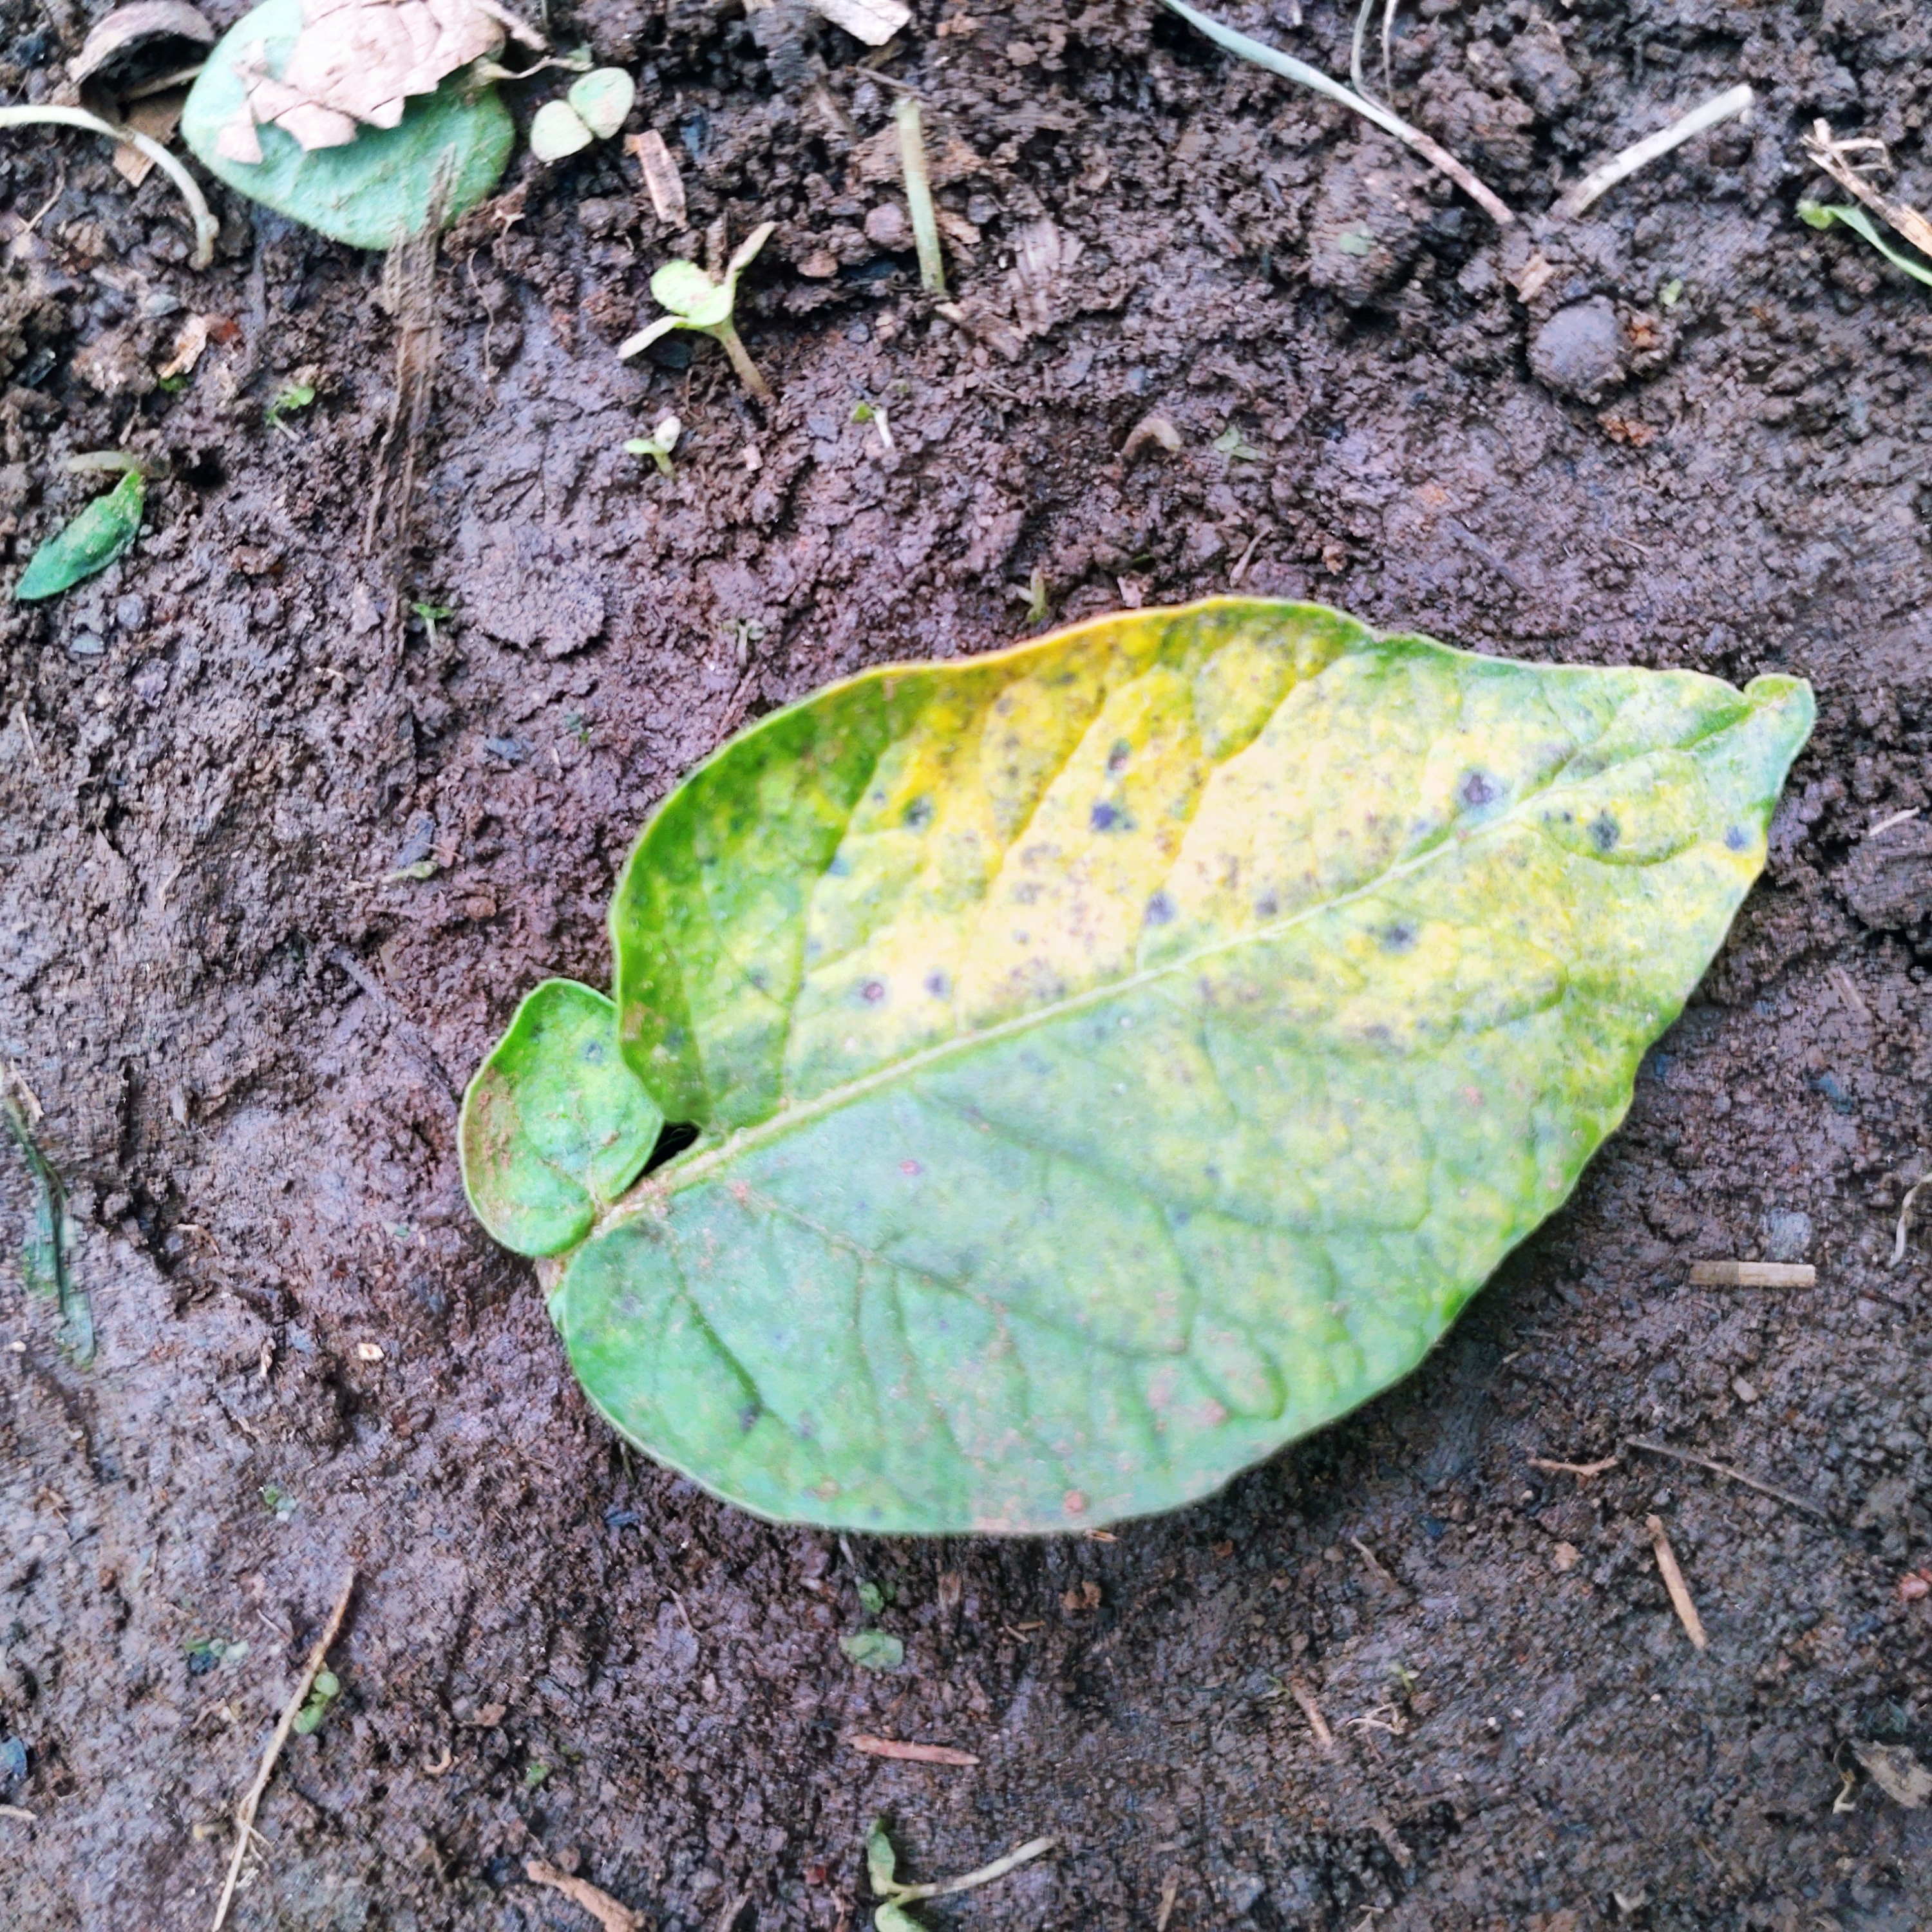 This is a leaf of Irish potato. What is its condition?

late blight
